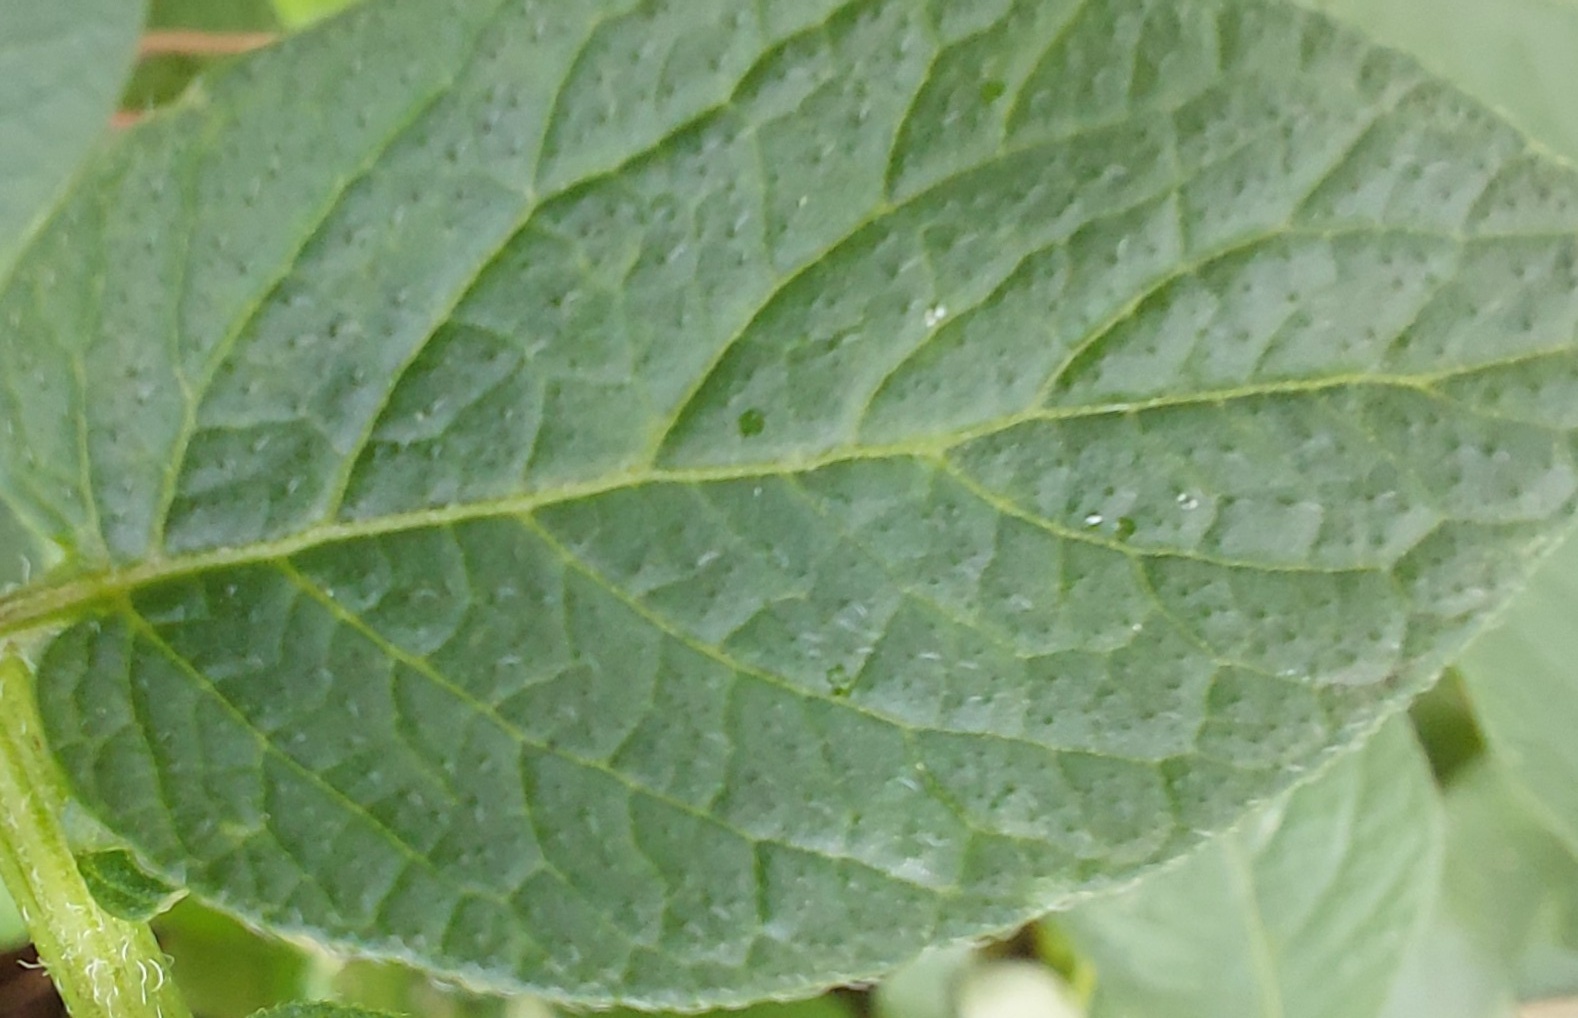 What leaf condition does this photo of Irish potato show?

healthy
